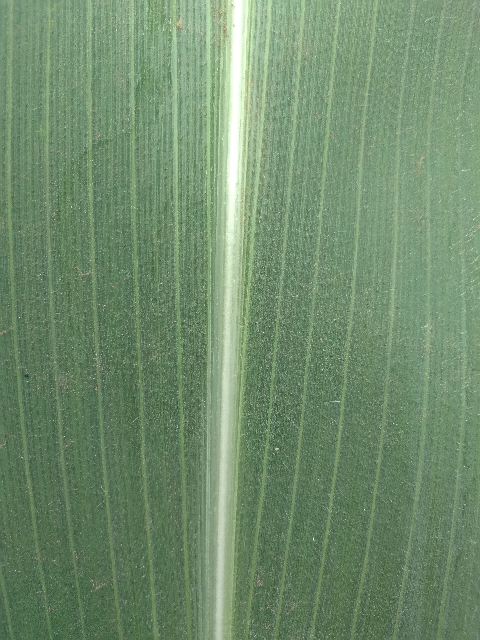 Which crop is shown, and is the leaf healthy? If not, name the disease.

maize, healthy
